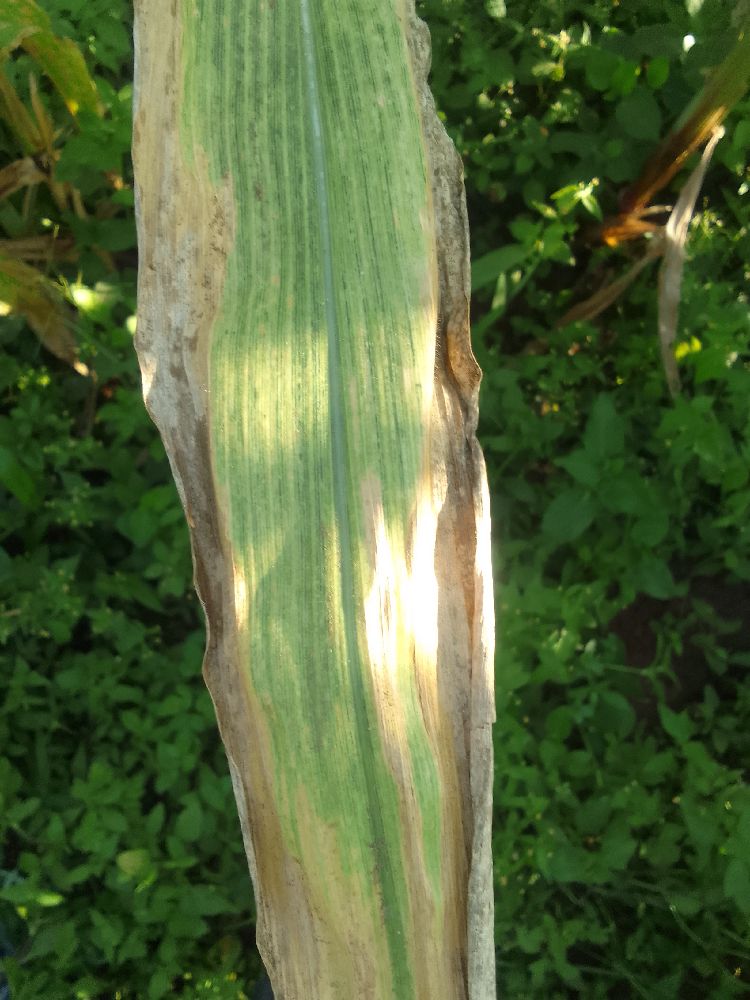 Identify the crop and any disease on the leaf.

maize, maize lethal necrosis
